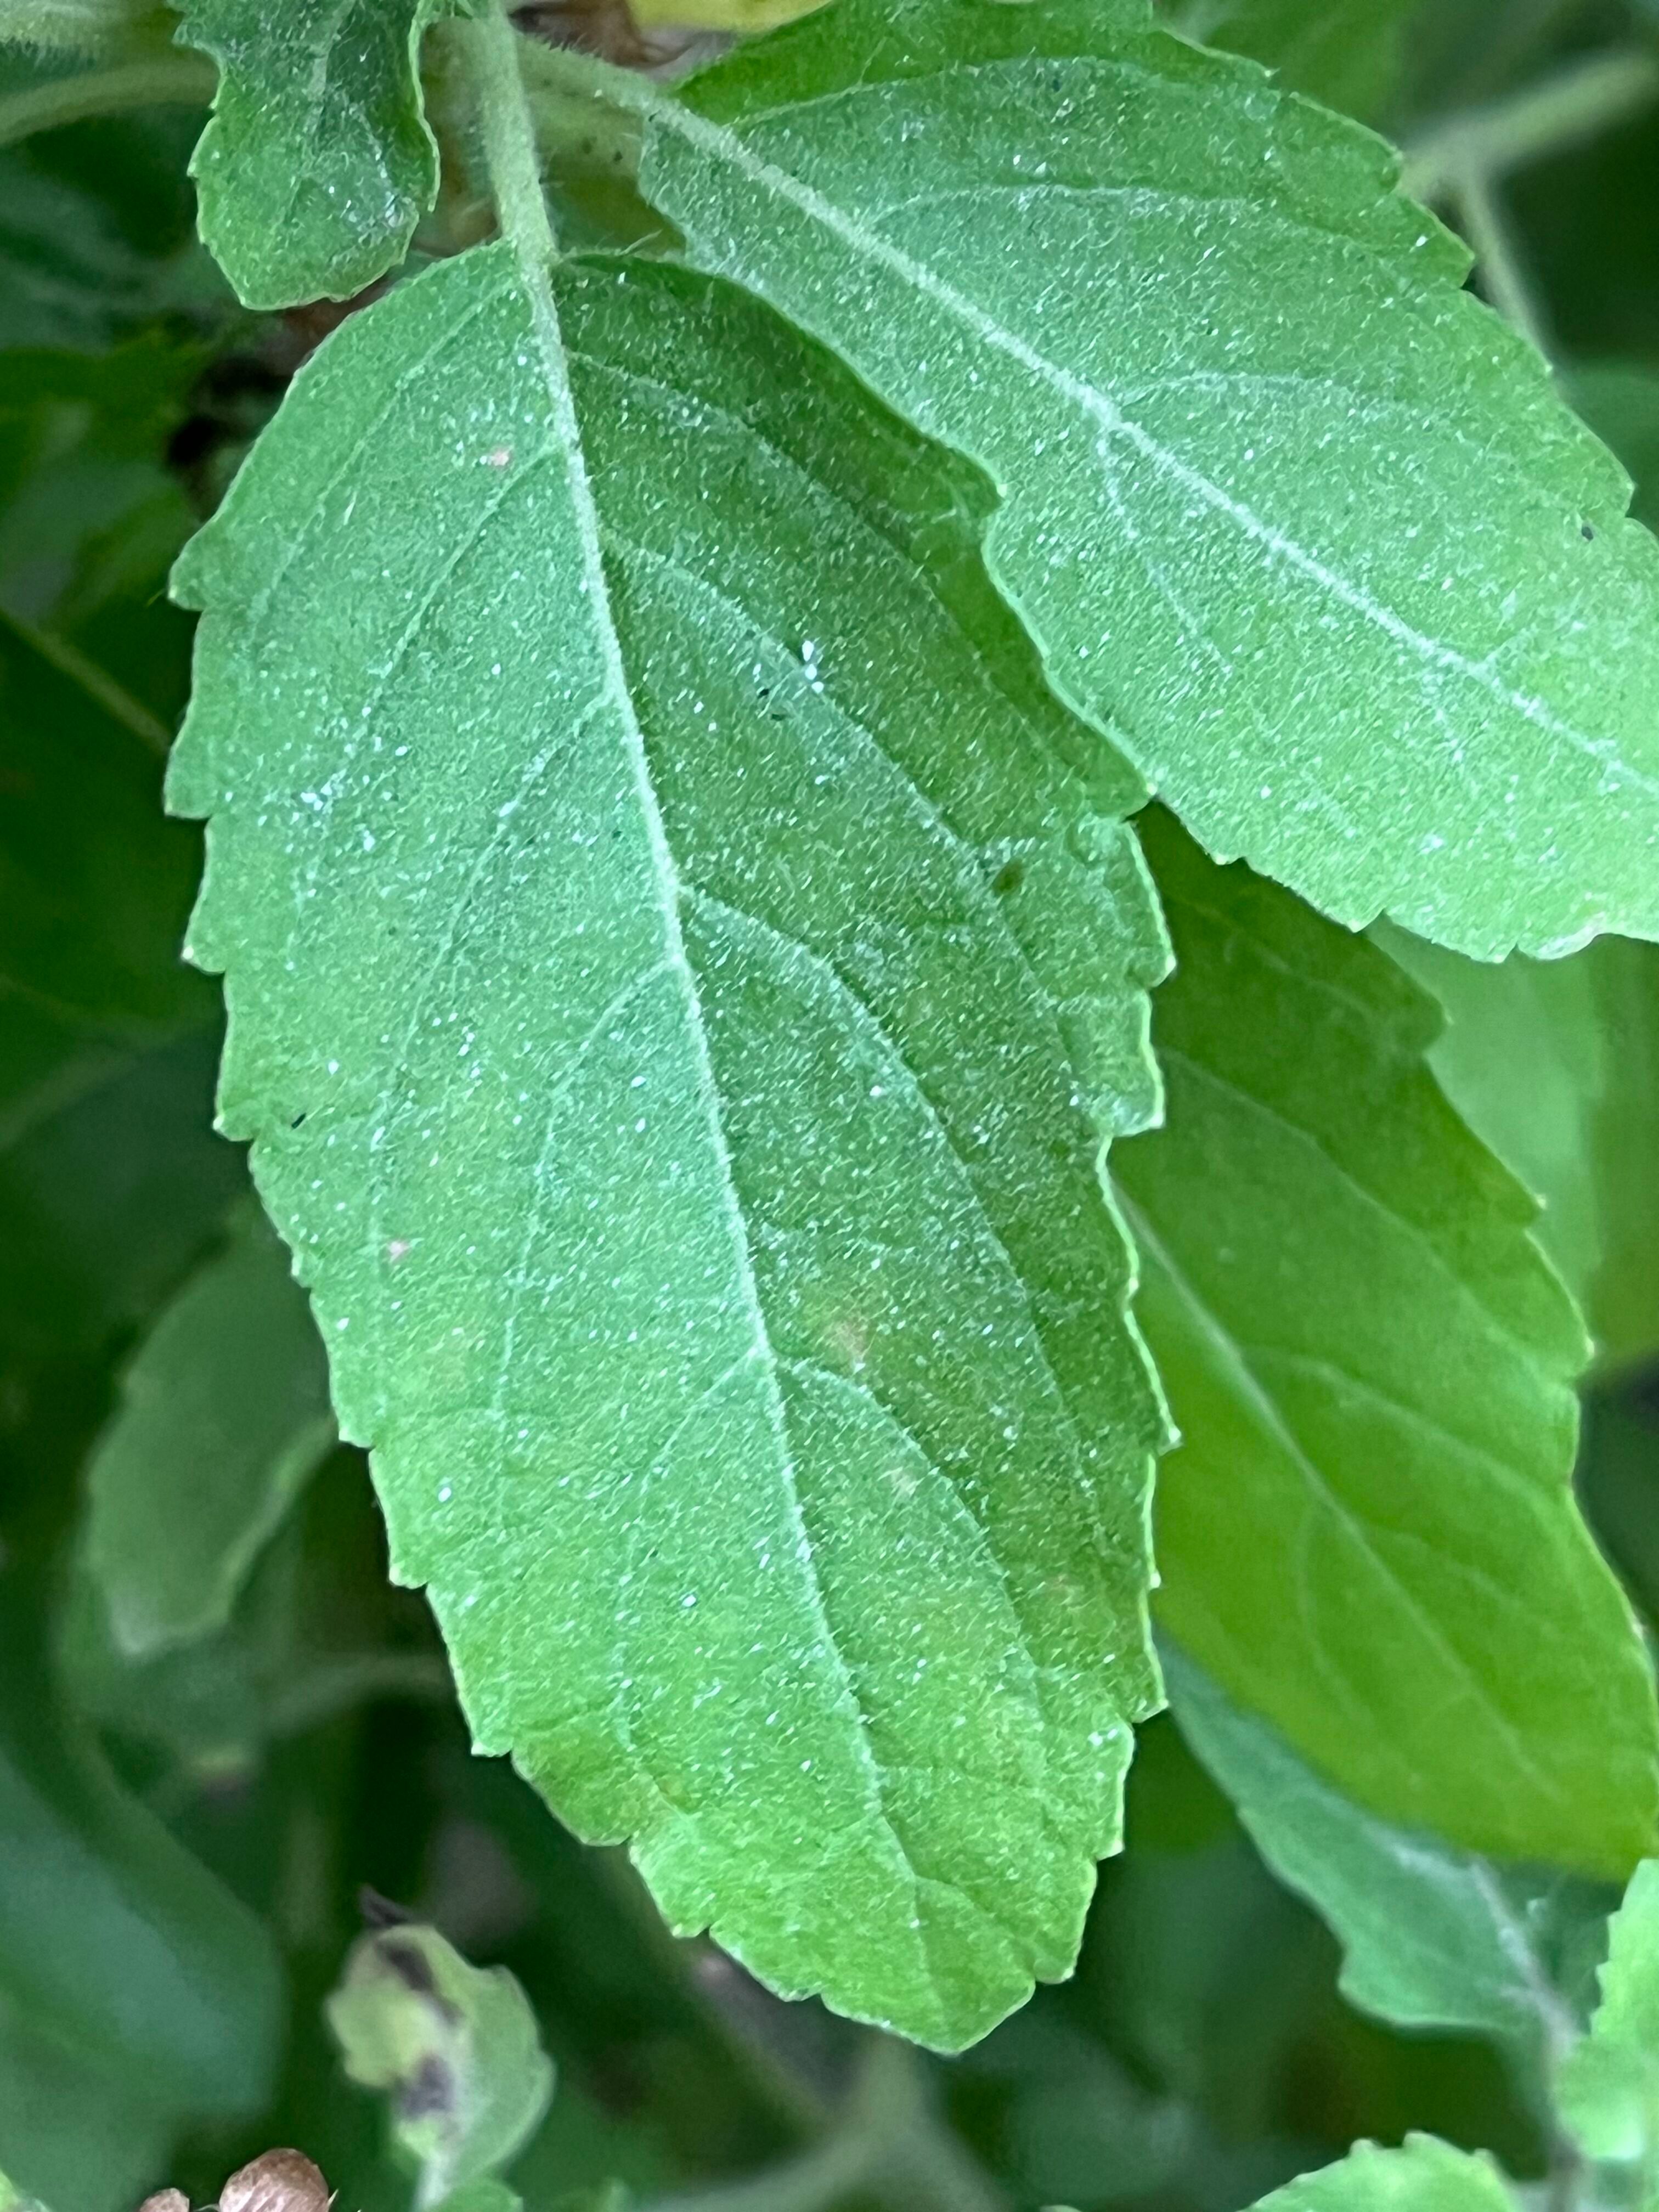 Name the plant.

tulshi
